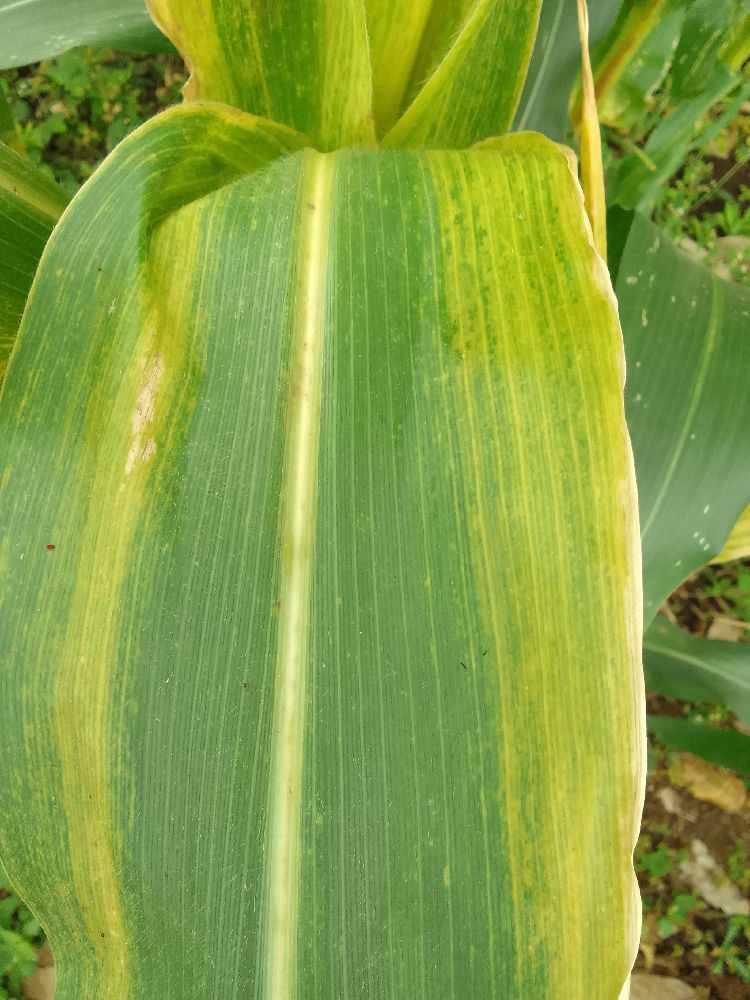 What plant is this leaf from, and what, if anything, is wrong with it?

maize, maize lethal necrosis
